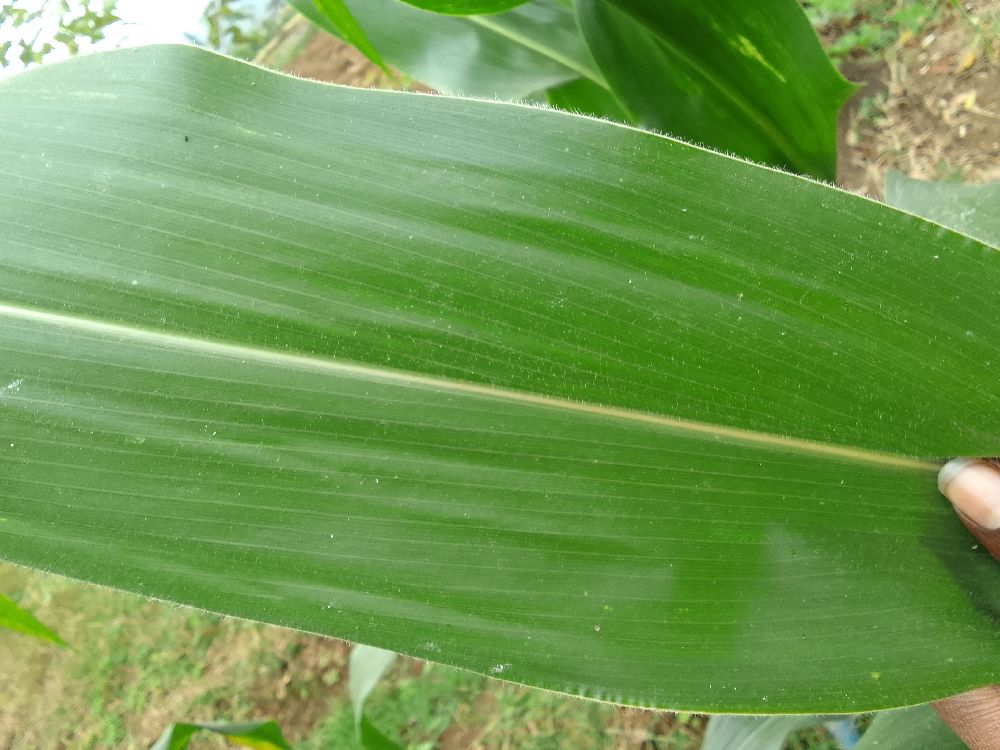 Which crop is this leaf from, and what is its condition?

maize, healthy
